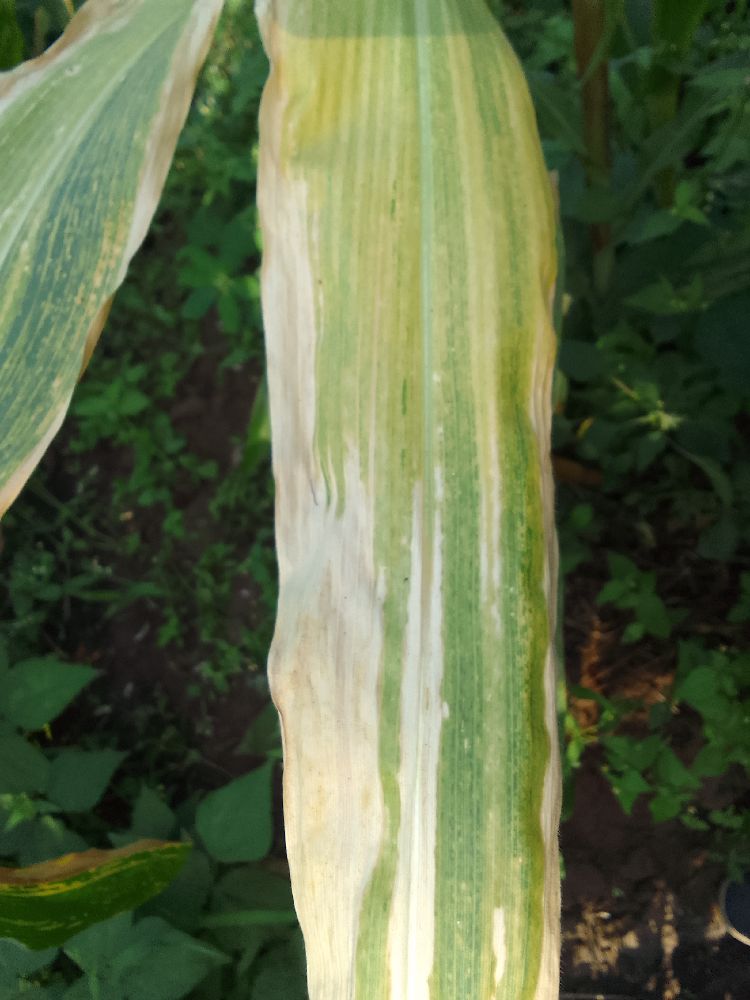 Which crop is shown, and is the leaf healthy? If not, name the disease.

maize, maize lethal necrosis
